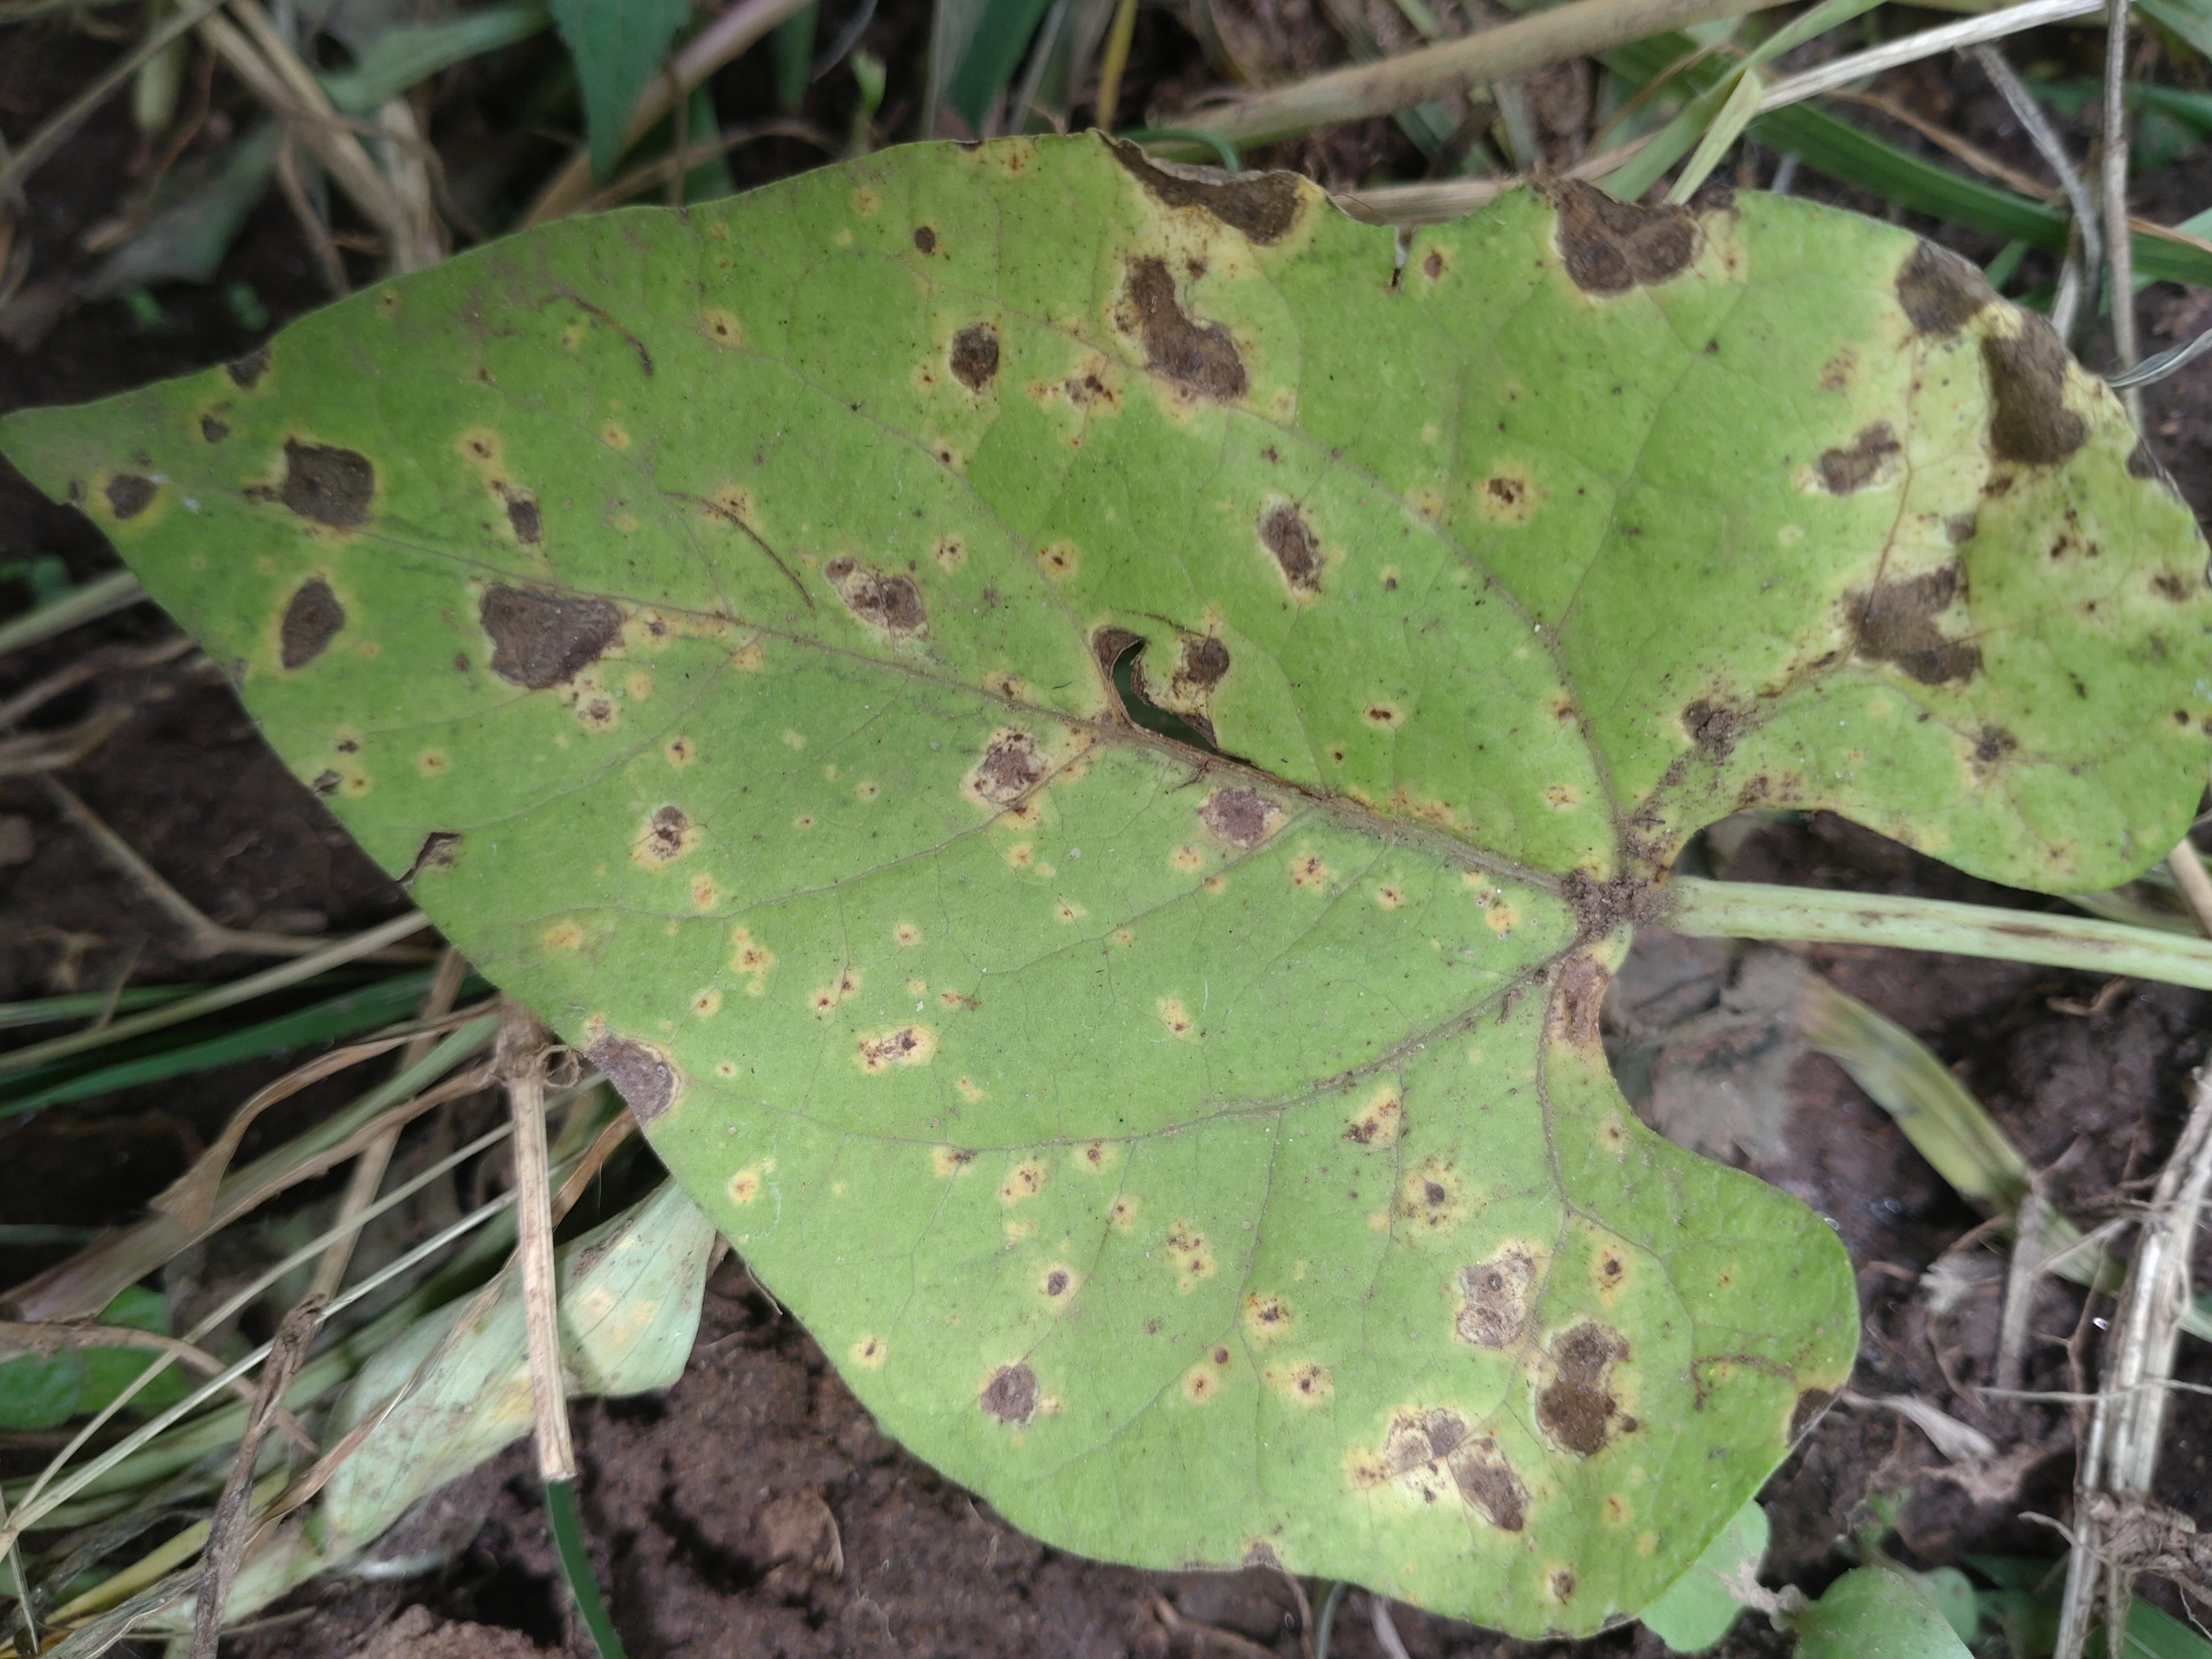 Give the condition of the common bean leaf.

rust
